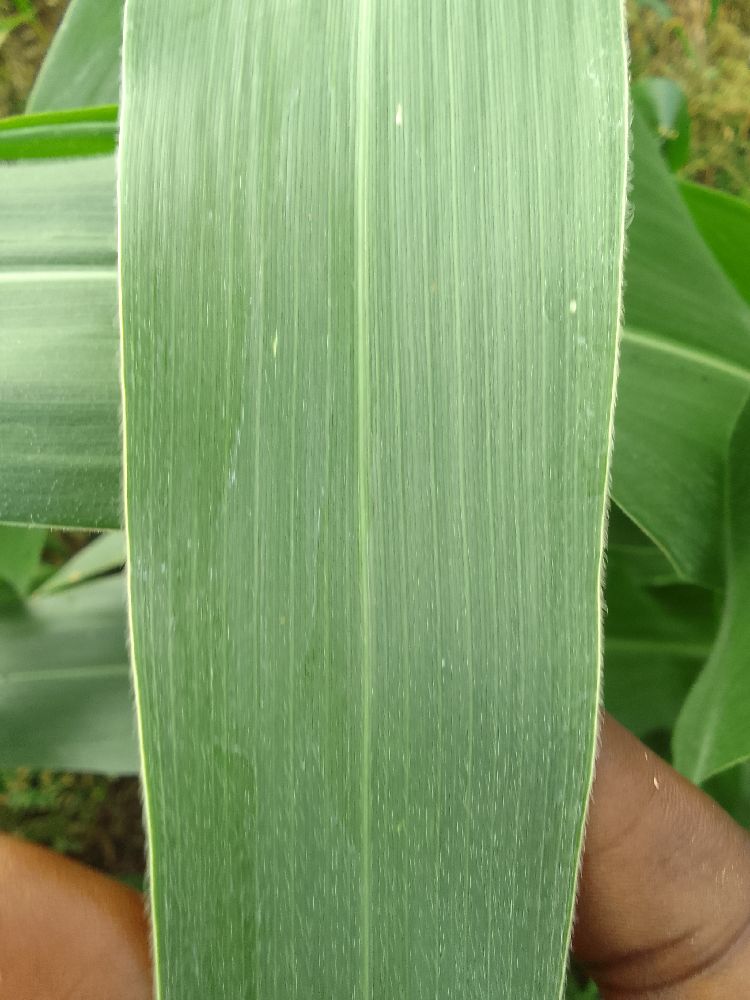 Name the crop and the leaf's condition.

maize, healthy
